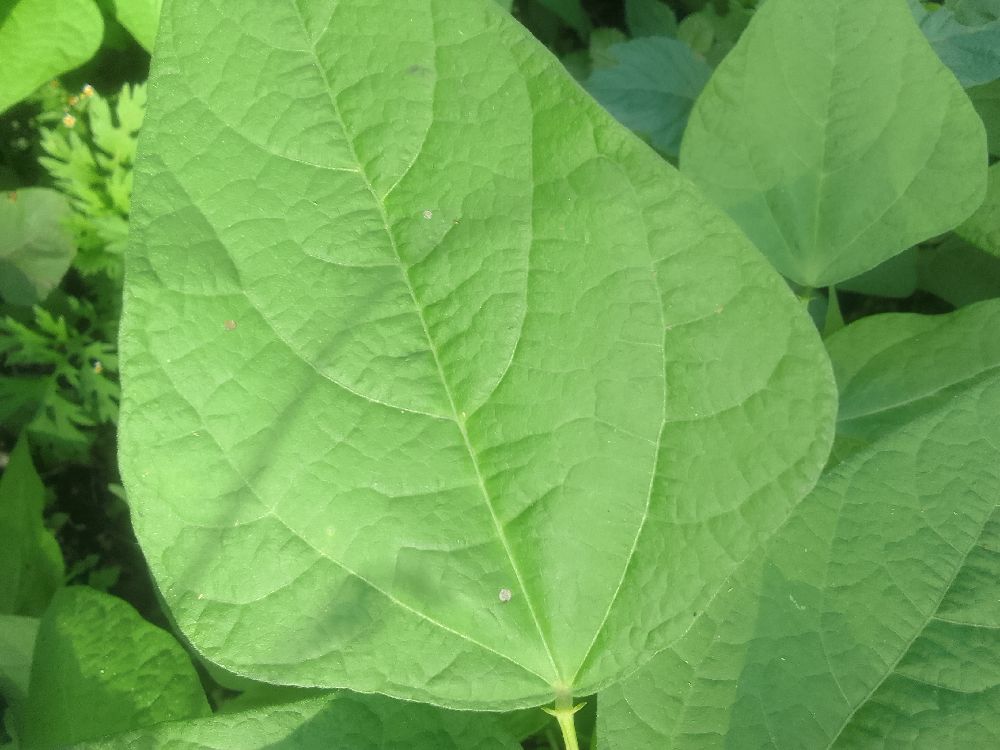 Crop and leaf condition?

common bean, healthy
